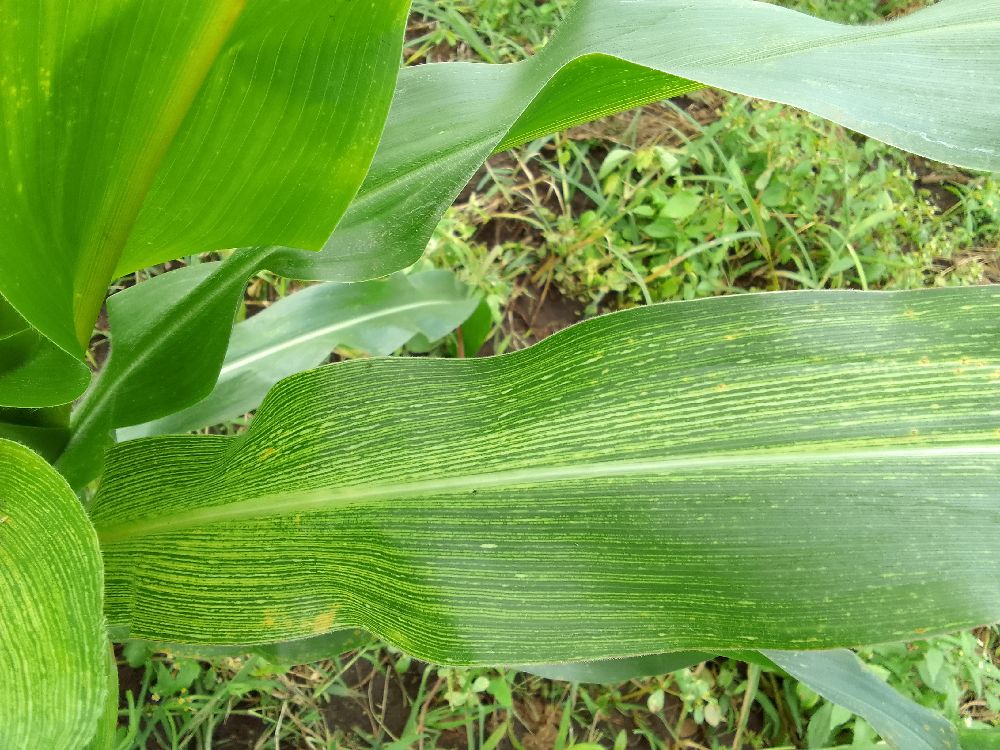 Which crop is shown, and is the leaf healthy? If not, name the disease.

maize, maize streak virus
